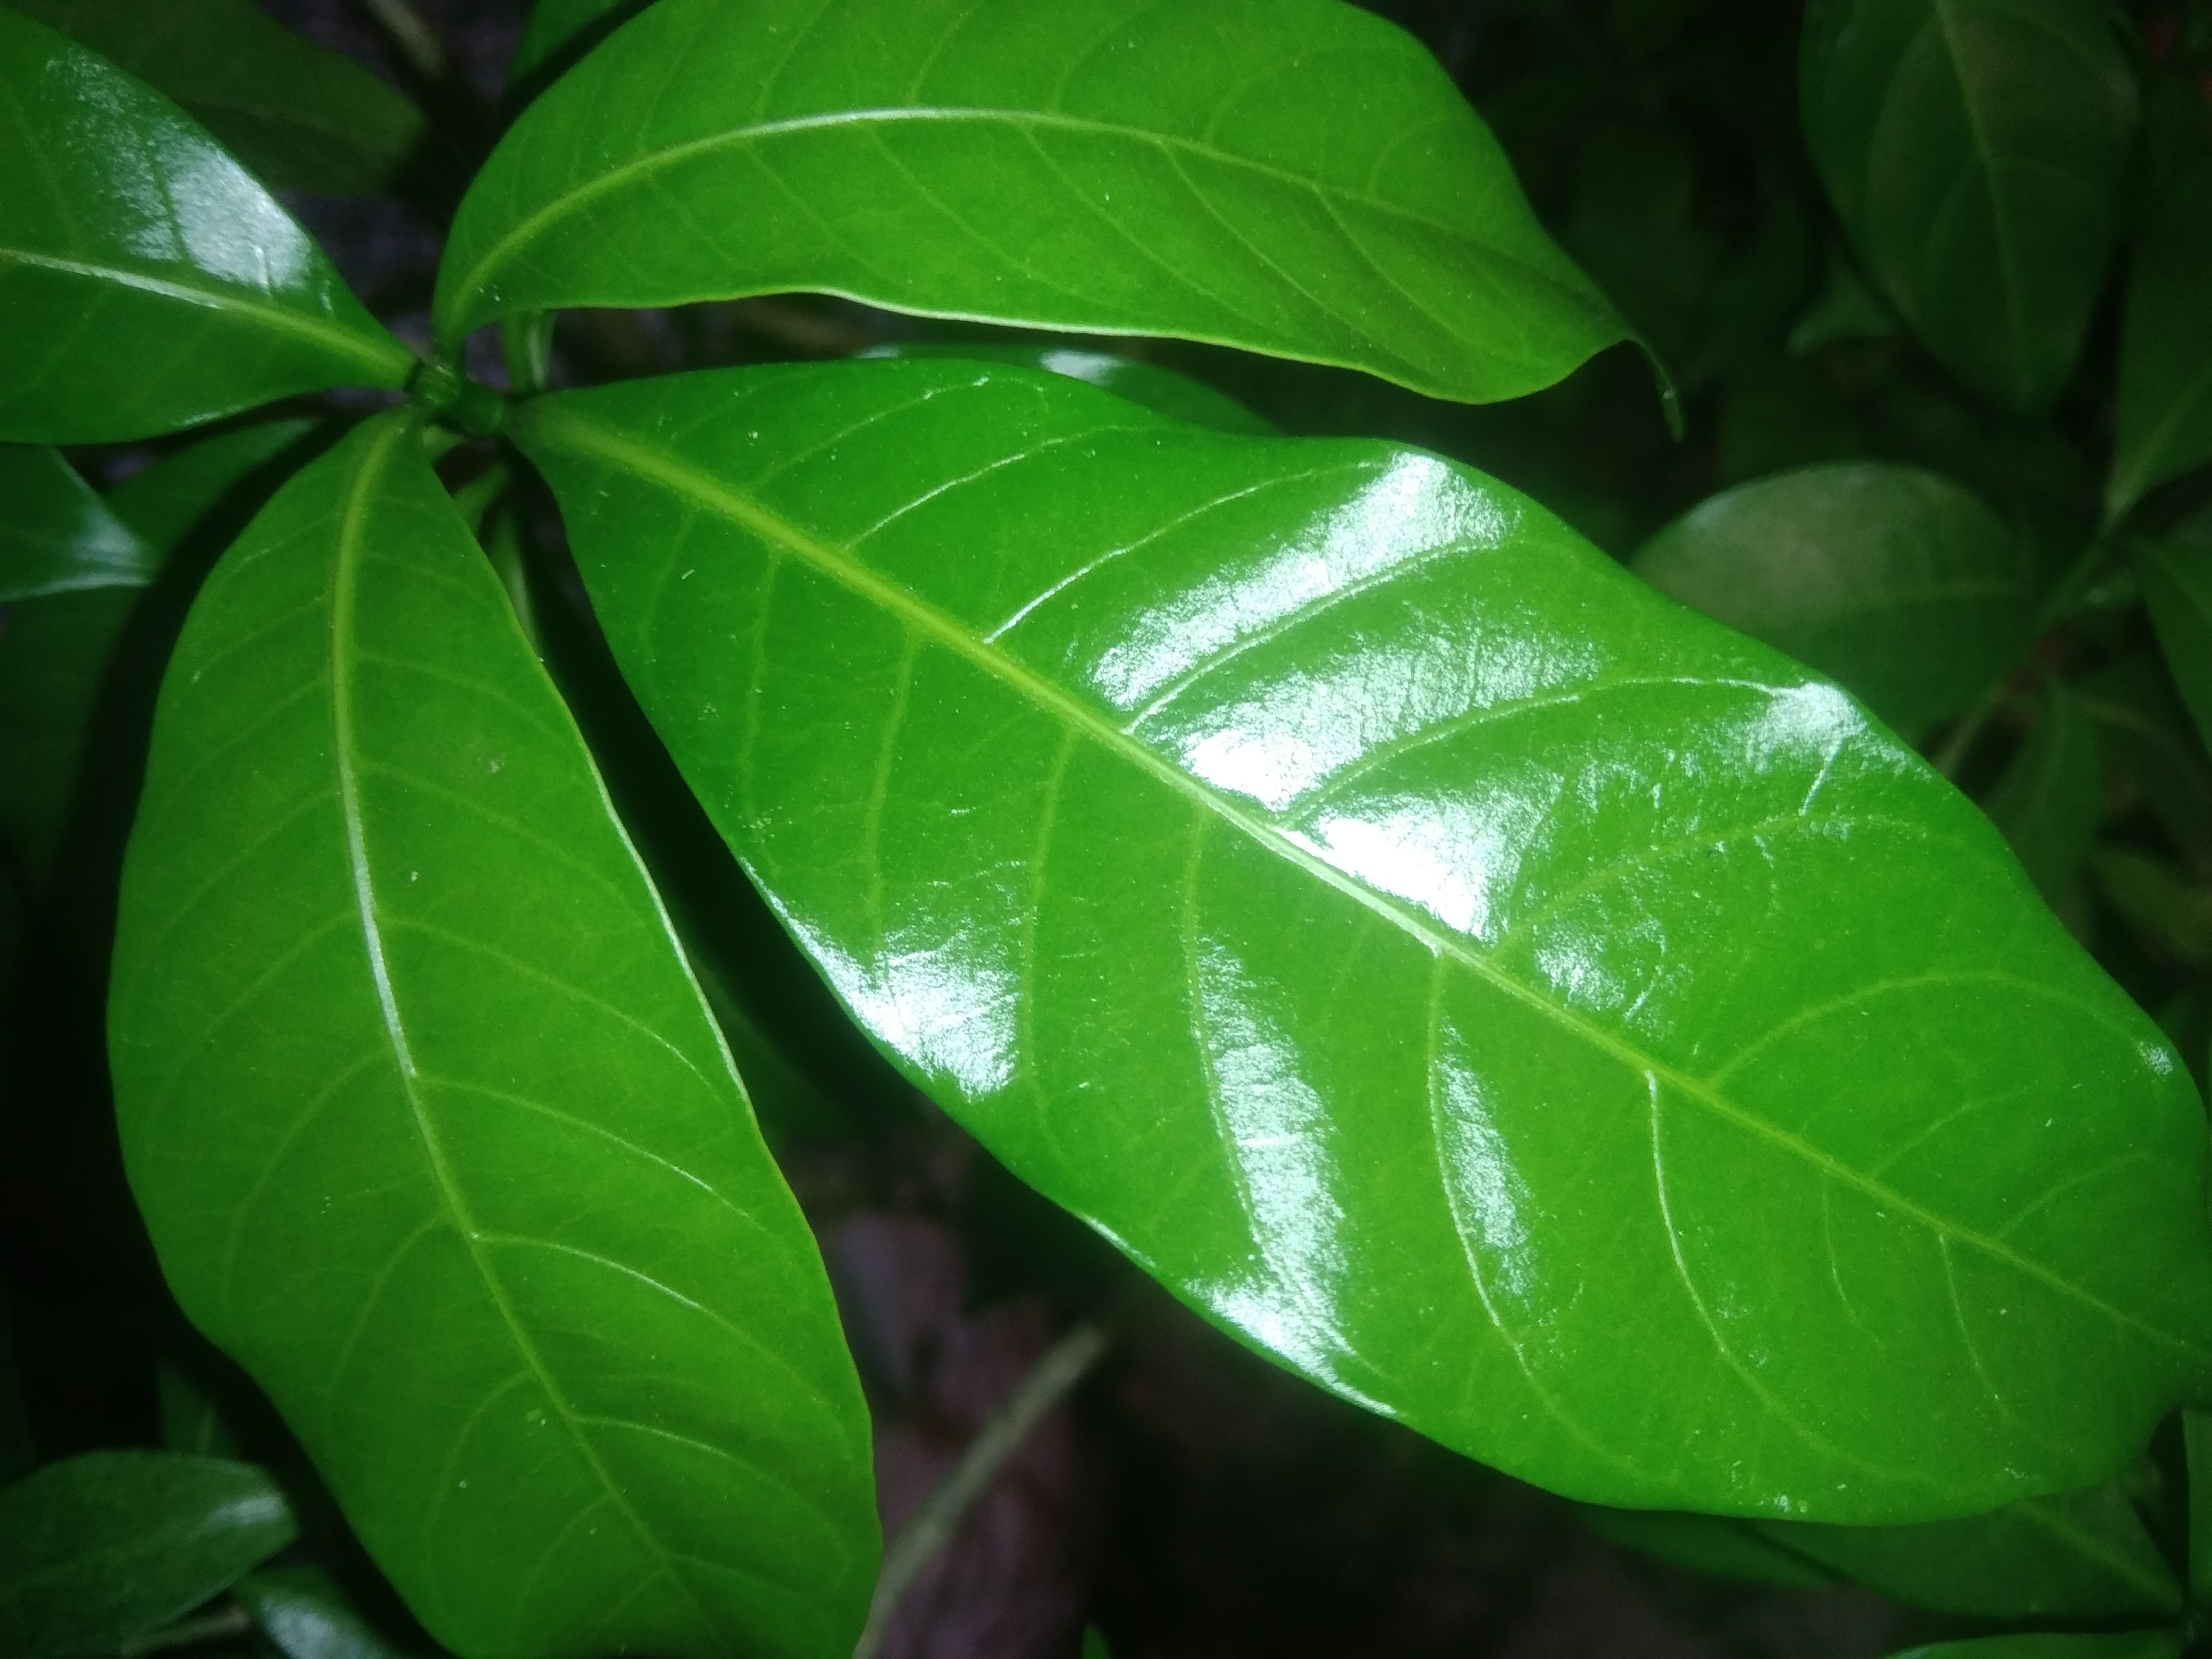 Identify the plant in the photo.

togor
